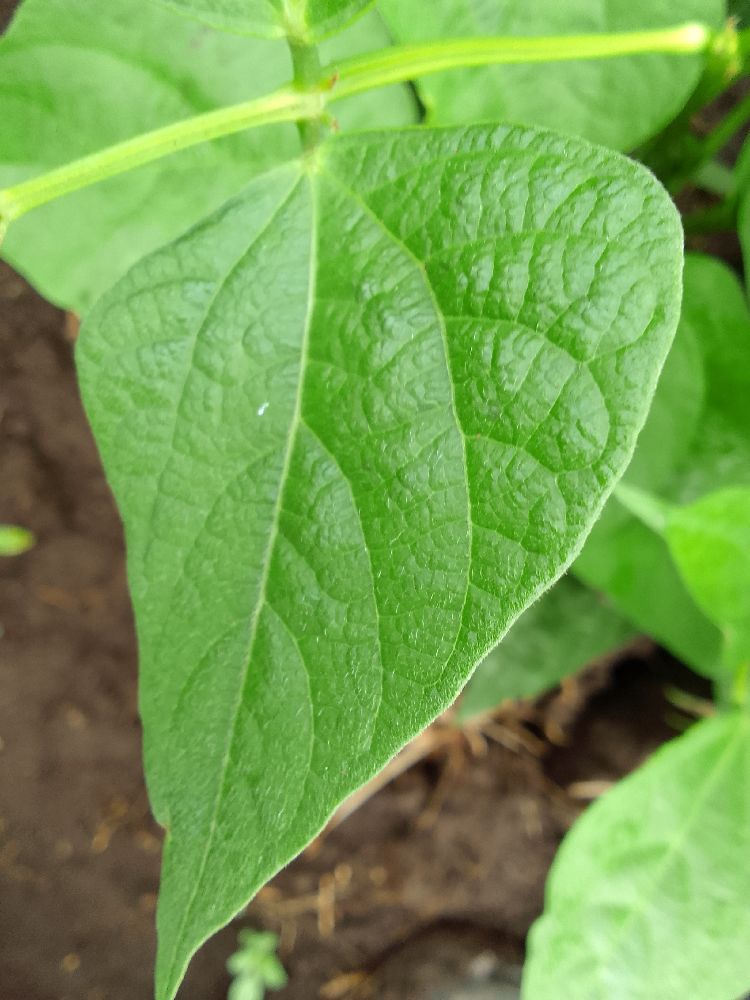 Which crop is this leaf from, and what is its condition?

common bean, healthy
